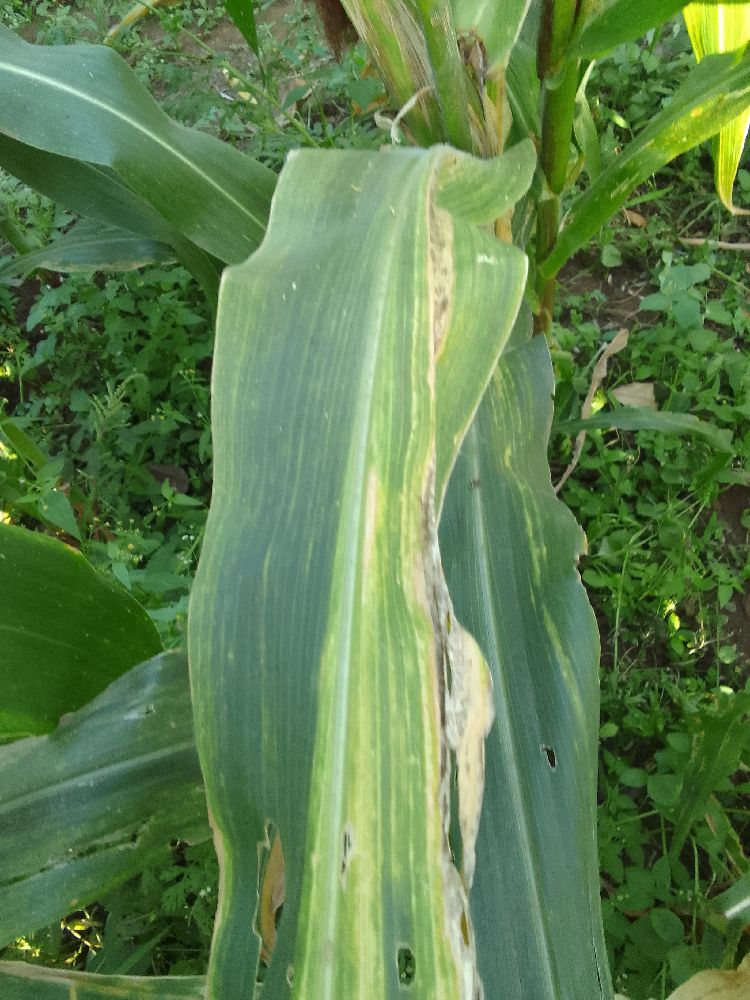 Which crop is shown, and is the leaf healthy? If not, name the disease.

maize, maize lethal necrosis
